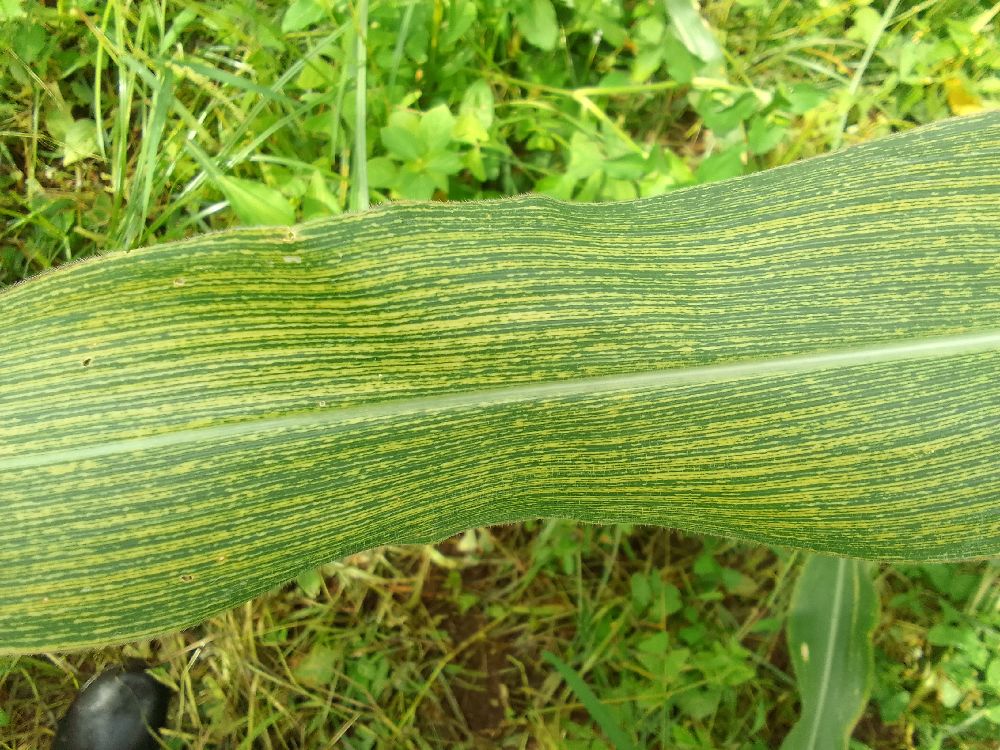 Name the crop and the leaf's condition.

maize, maize streak virus
